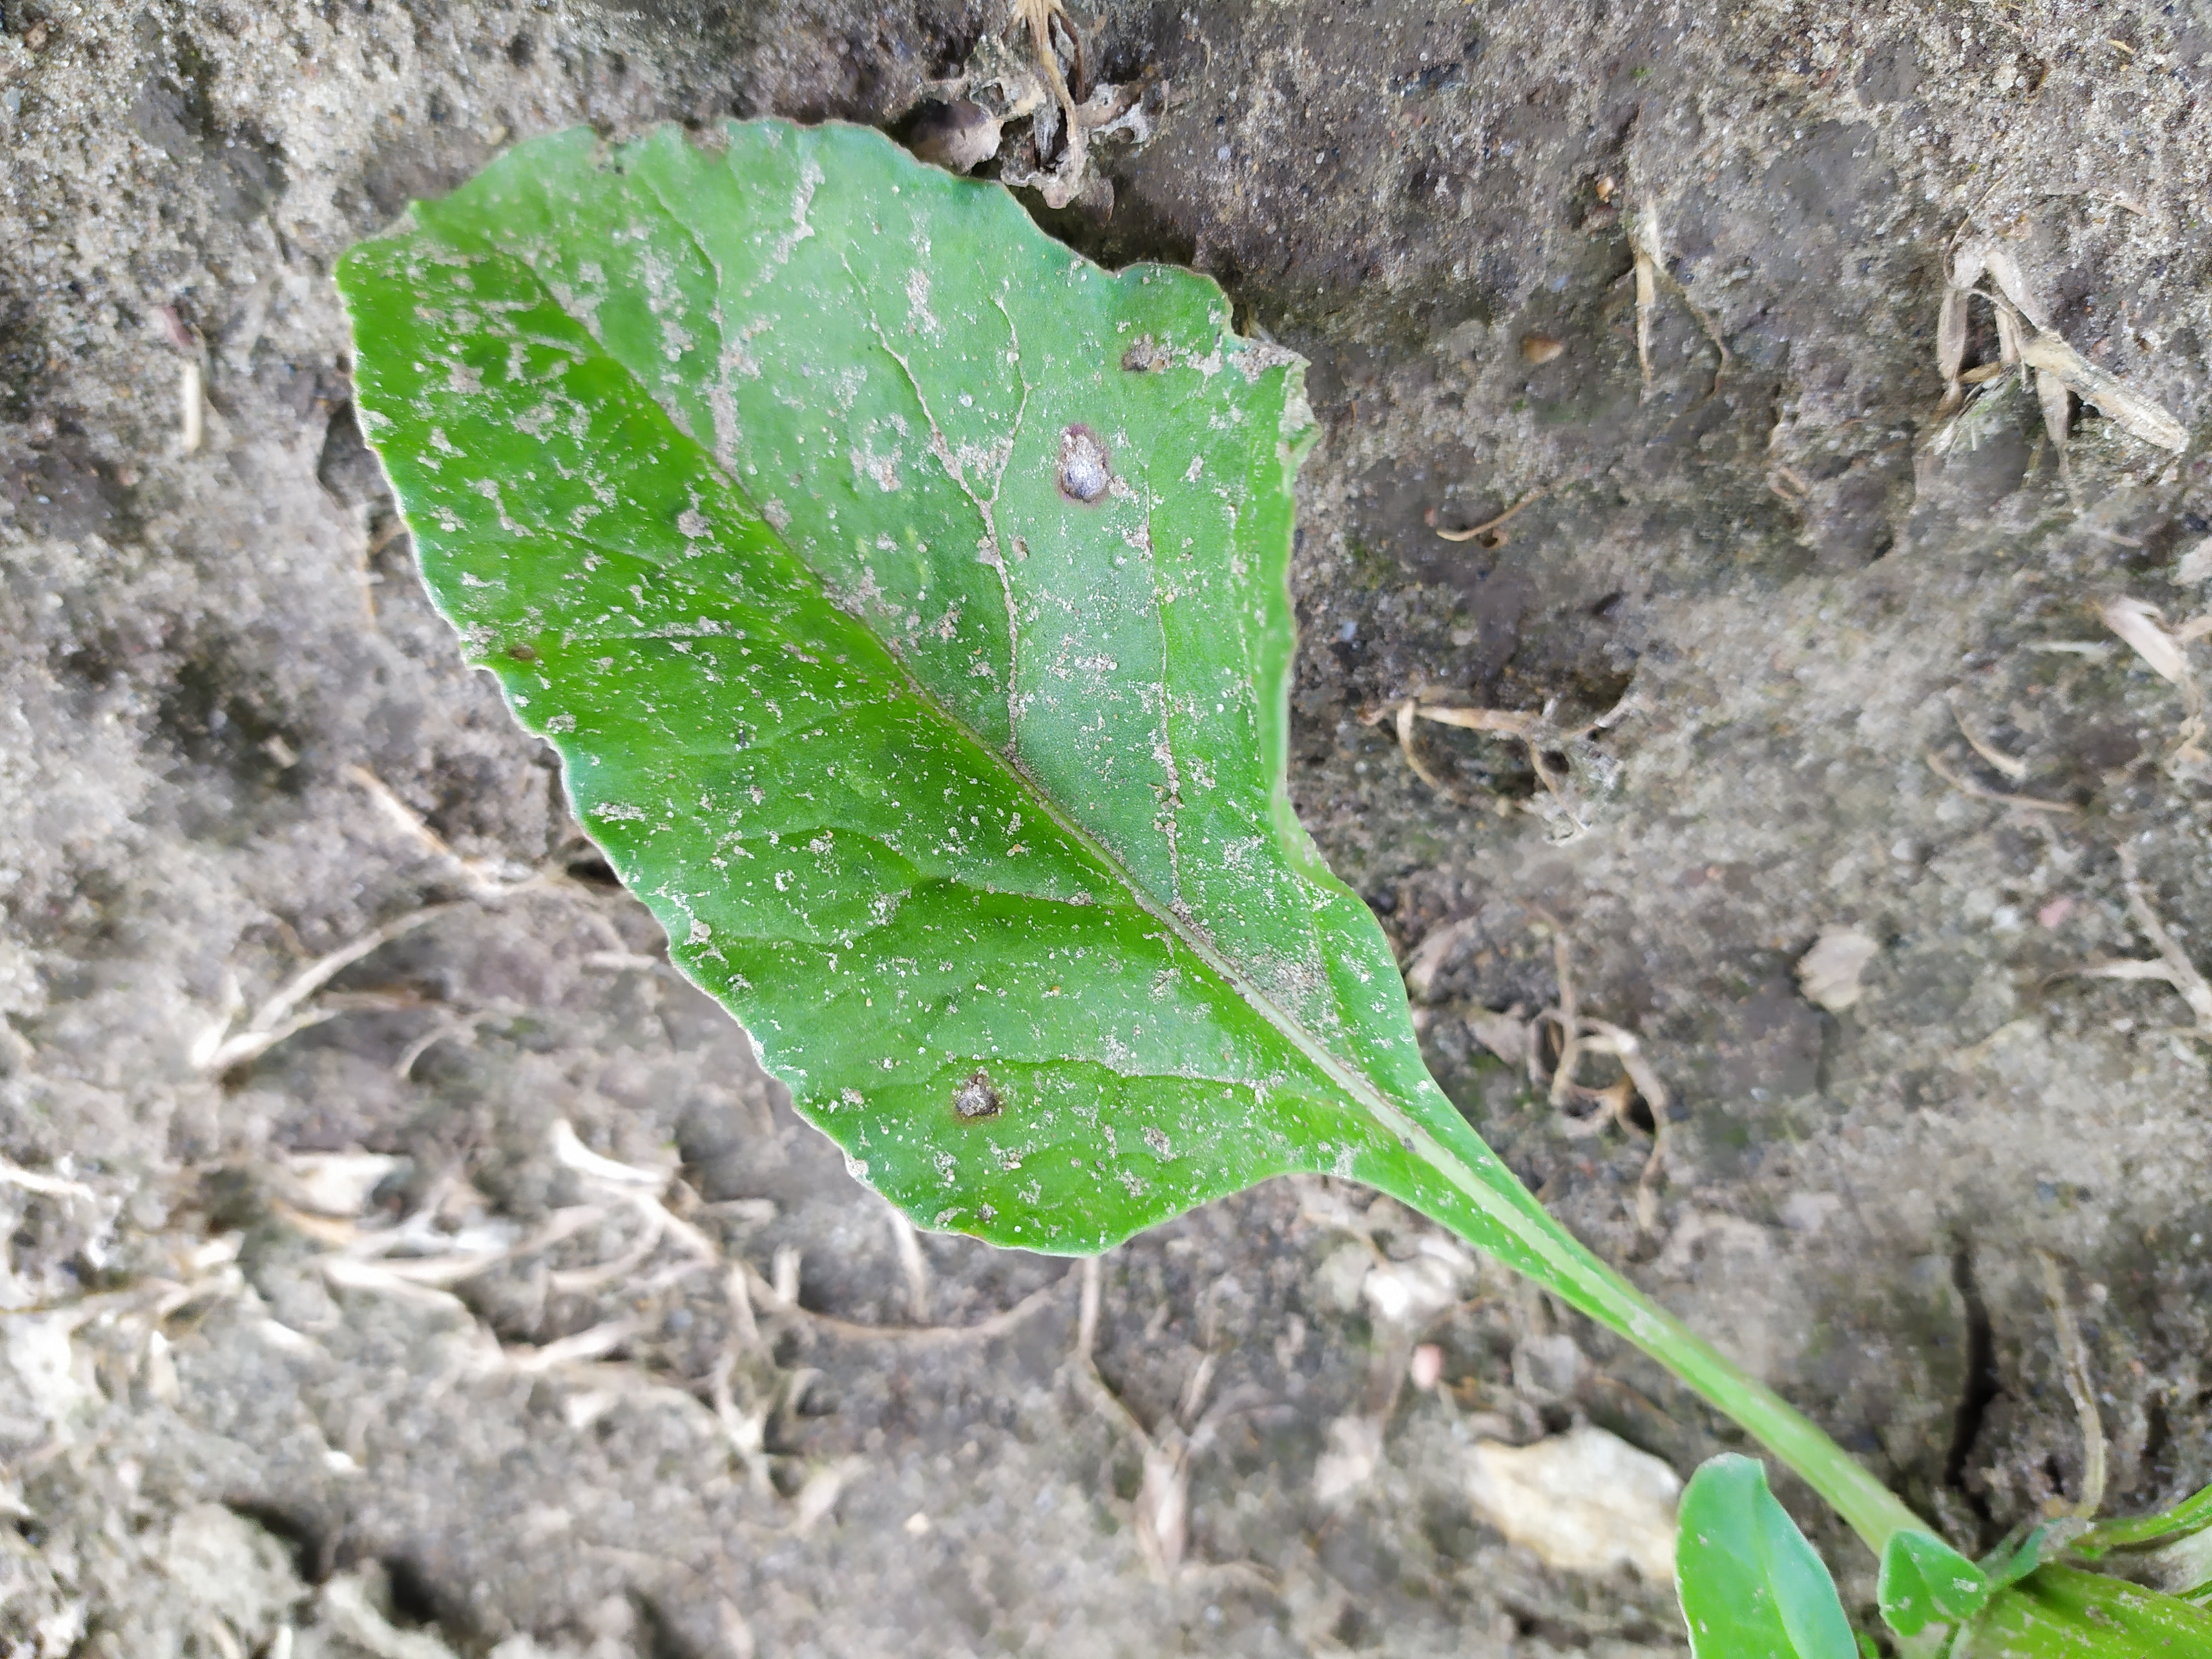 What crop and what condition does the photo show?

beet, cercospora
